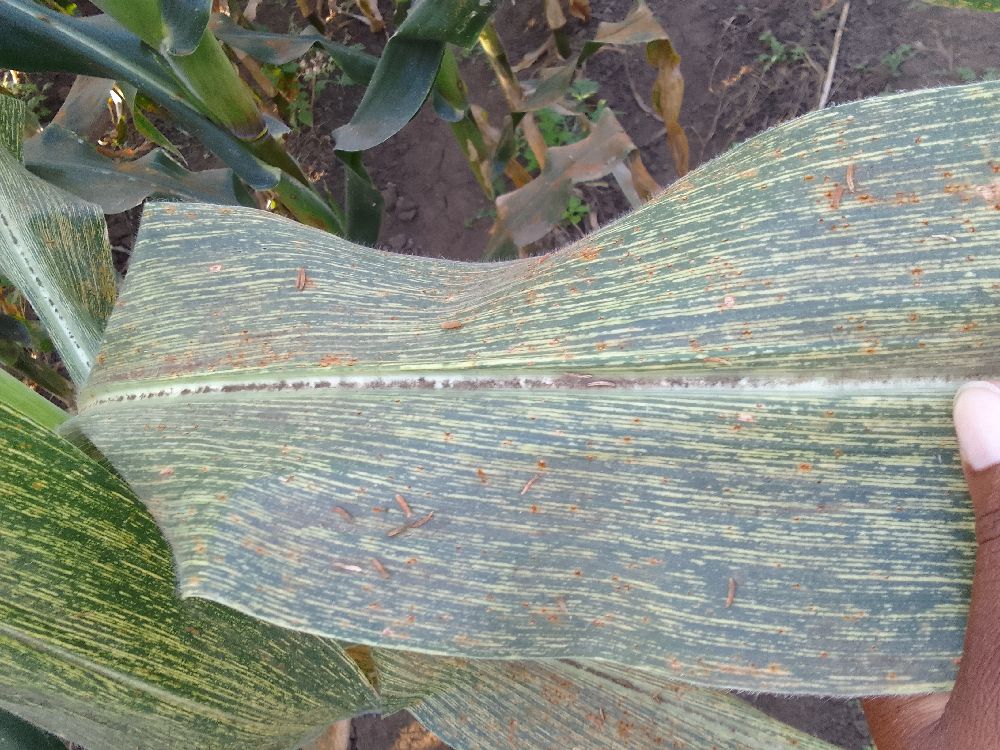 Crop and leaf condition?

maize, maize streak virus
